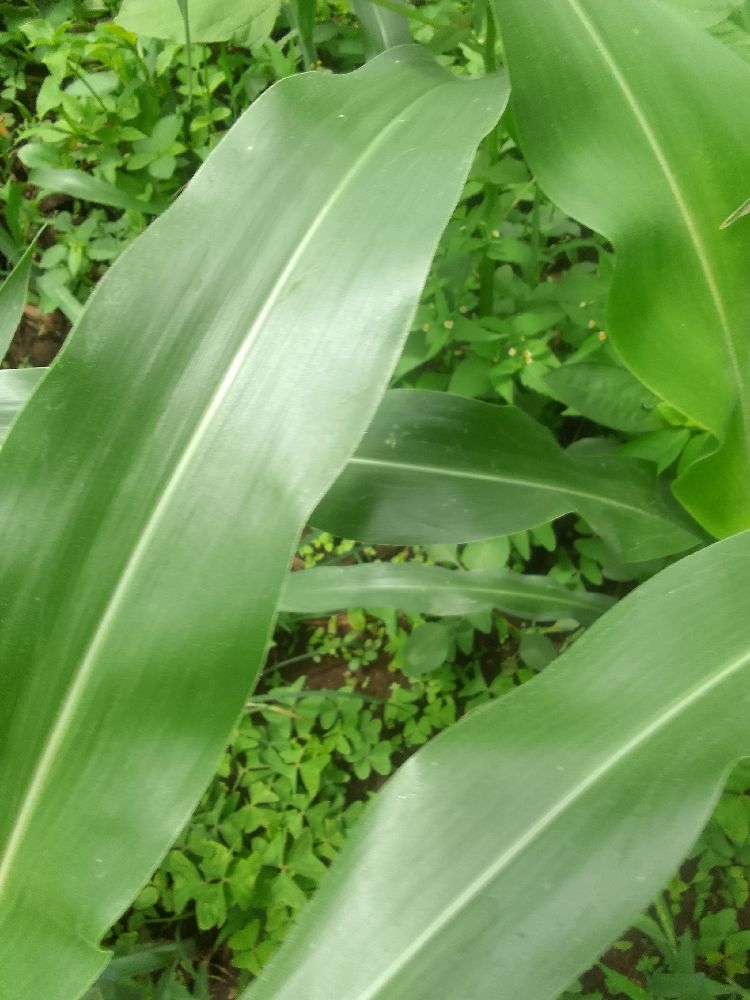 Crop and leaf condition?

maize, healthy
